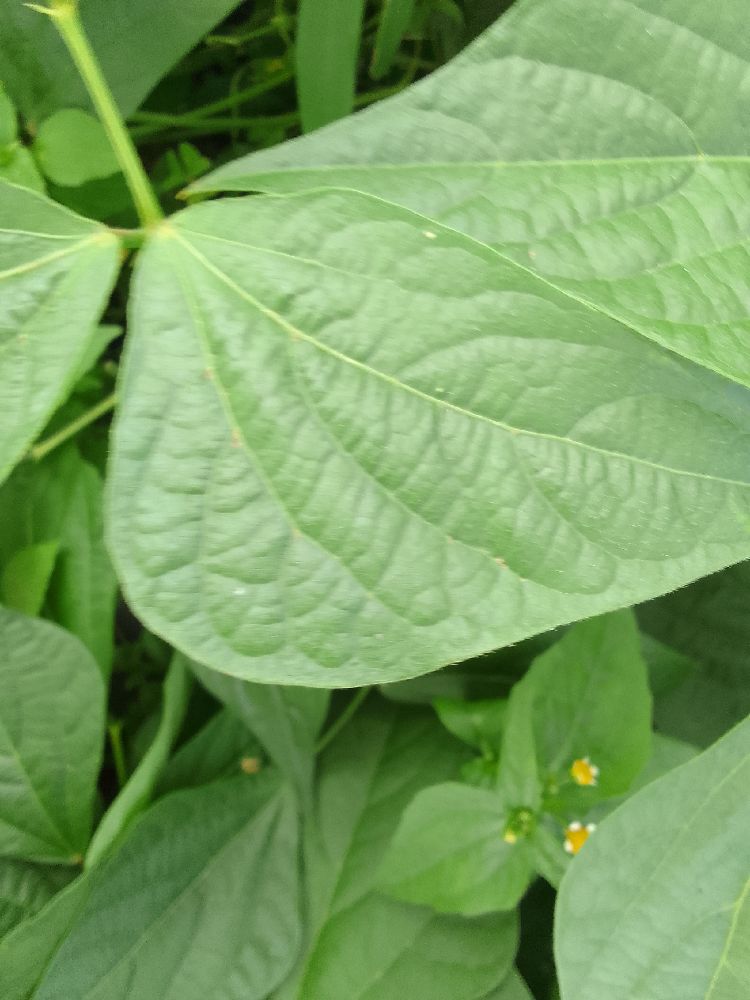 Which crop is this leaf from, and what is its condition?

common bean, healthy
